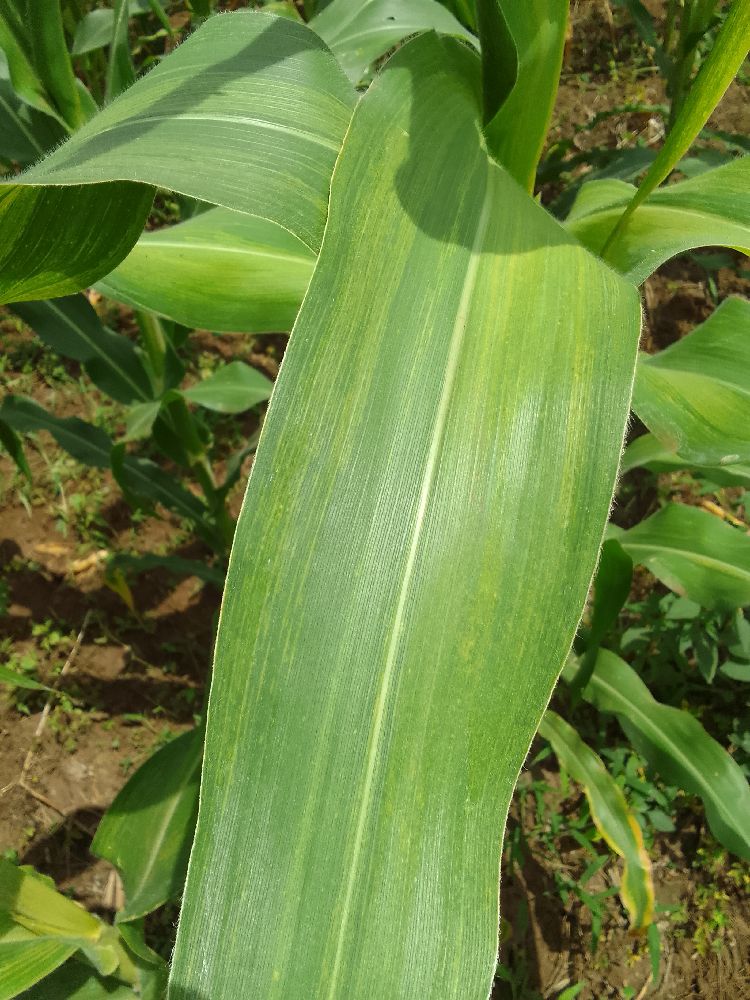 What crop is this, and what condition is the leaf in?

maize, maize lethal necrosis
